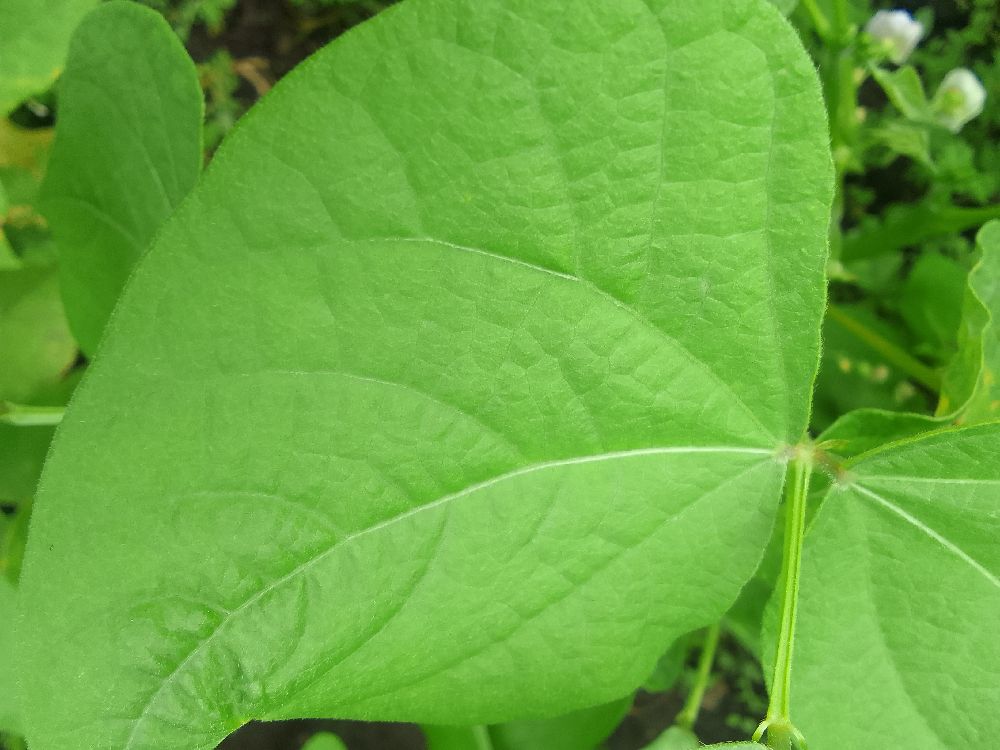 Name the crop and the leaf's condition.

common bean, healthy
